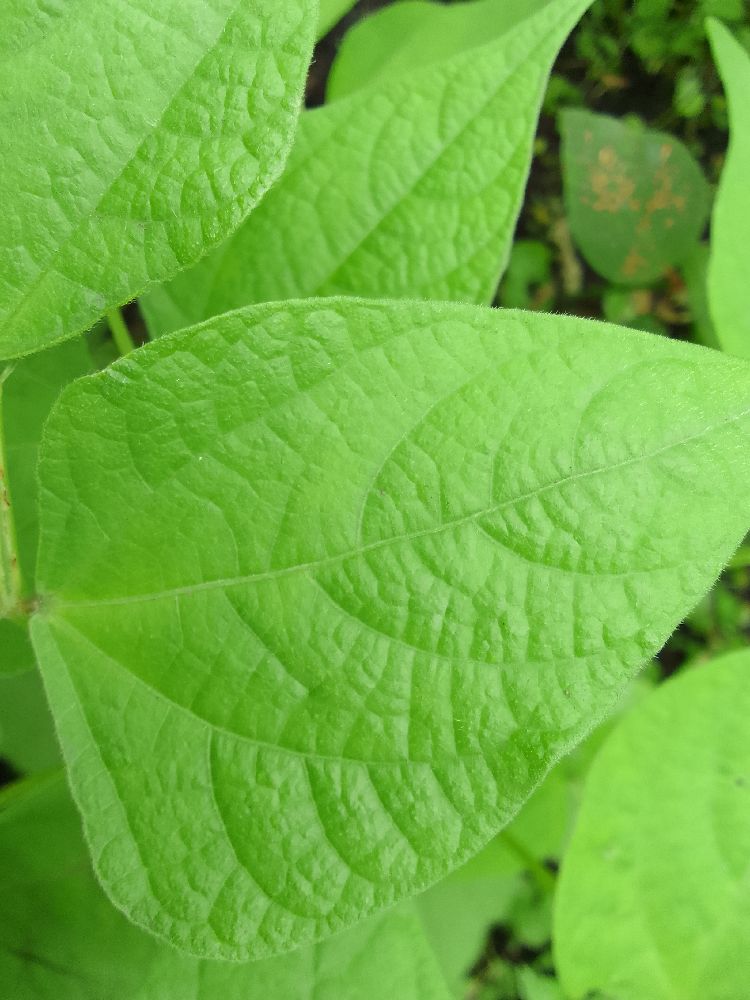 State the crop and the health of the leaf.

common bean, healthy
